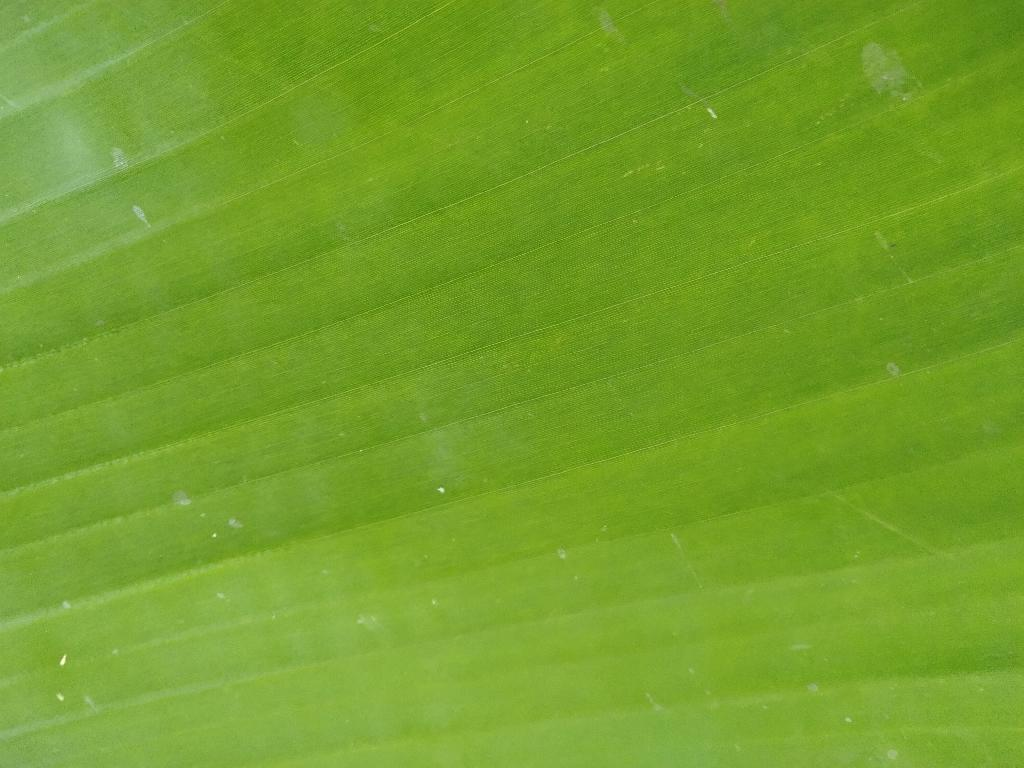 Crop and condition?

banana, healthy
